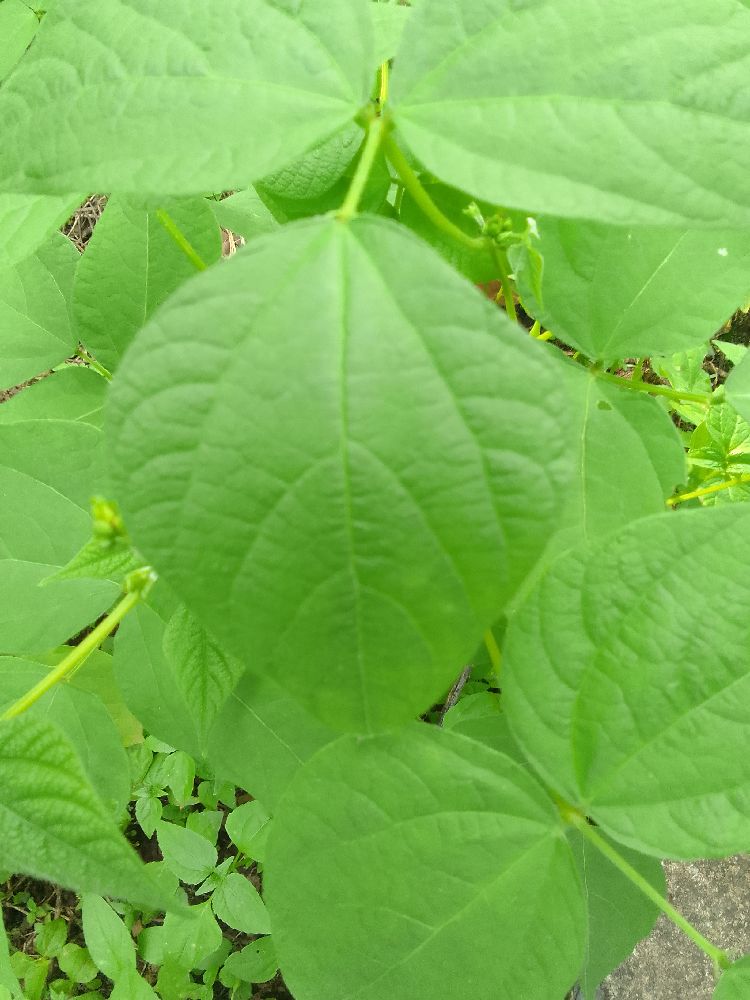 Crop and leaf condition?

common bean, healthy
